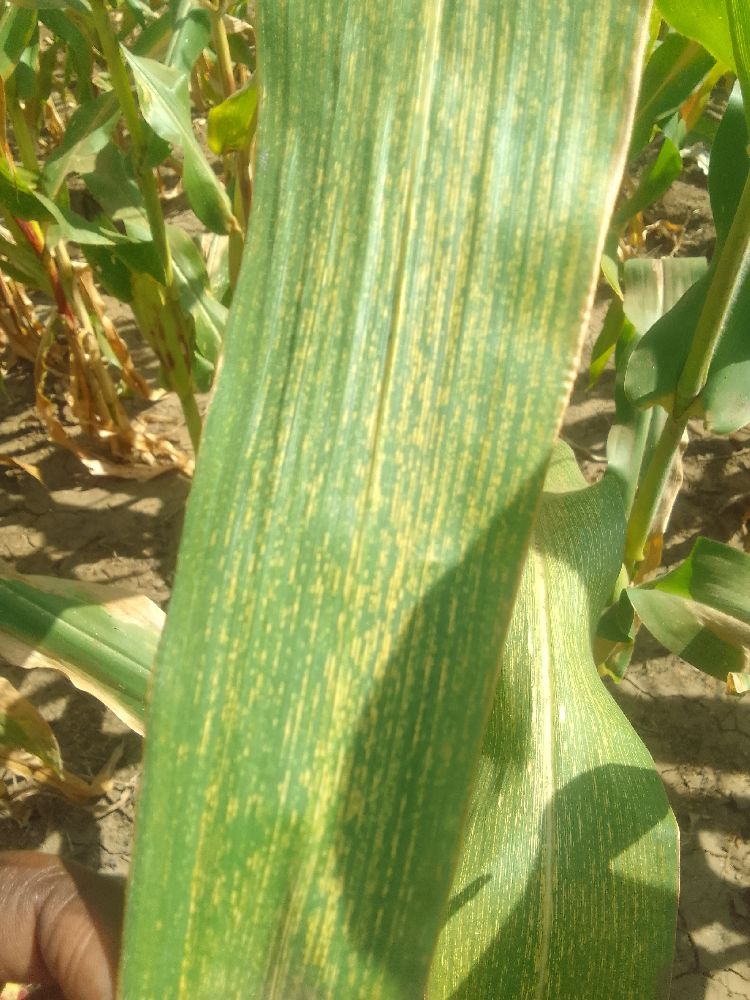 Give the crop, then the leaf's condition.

maize, maize streak virus
